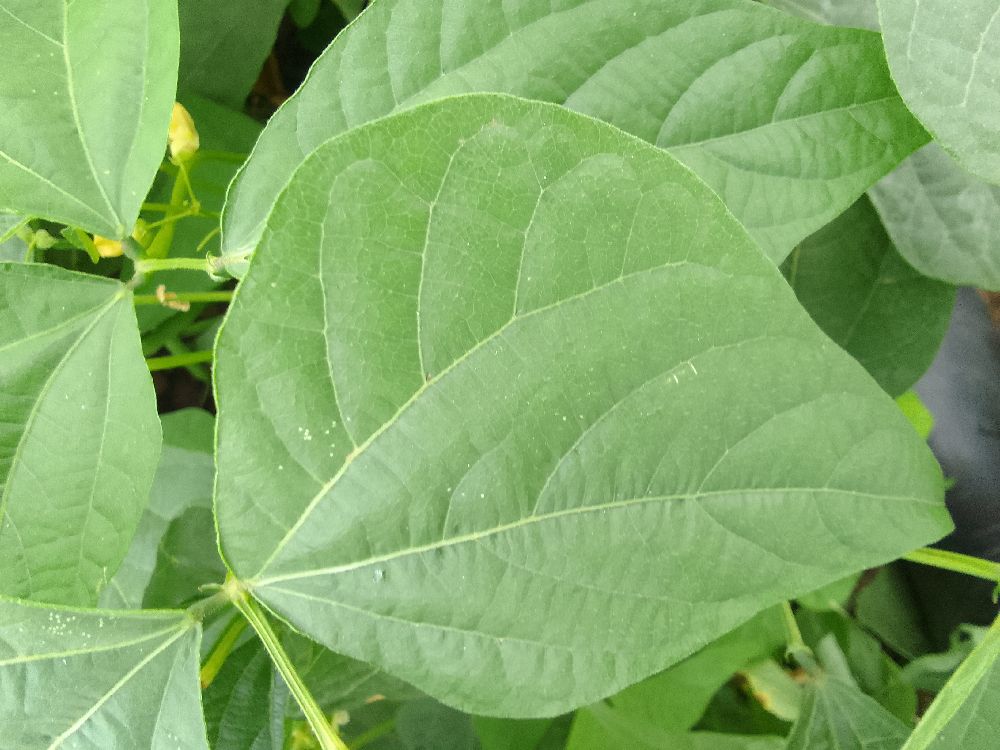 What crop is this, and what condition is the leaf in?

common bean, healthy
